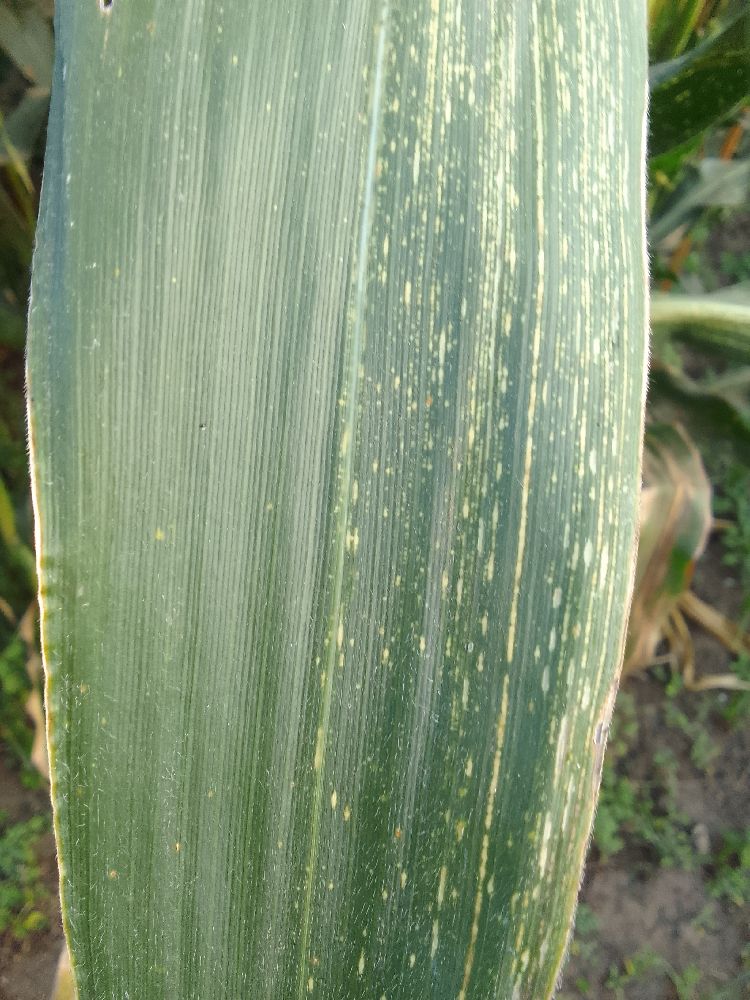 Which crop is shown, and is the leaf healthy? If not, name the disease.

maize, maize streak virus
